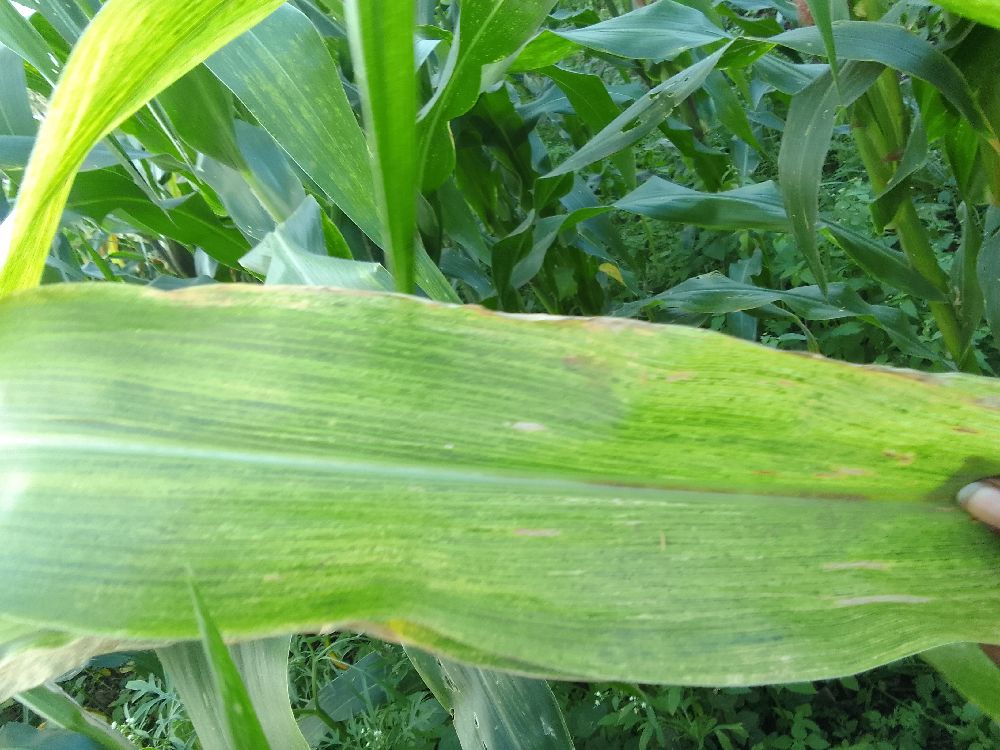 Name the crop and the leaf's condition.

maize, maize lethal necrosis
